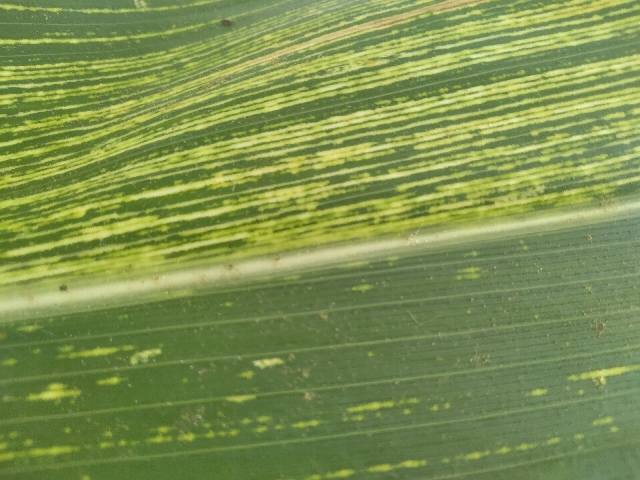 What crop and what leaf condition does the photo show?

maize, maize streak virus
